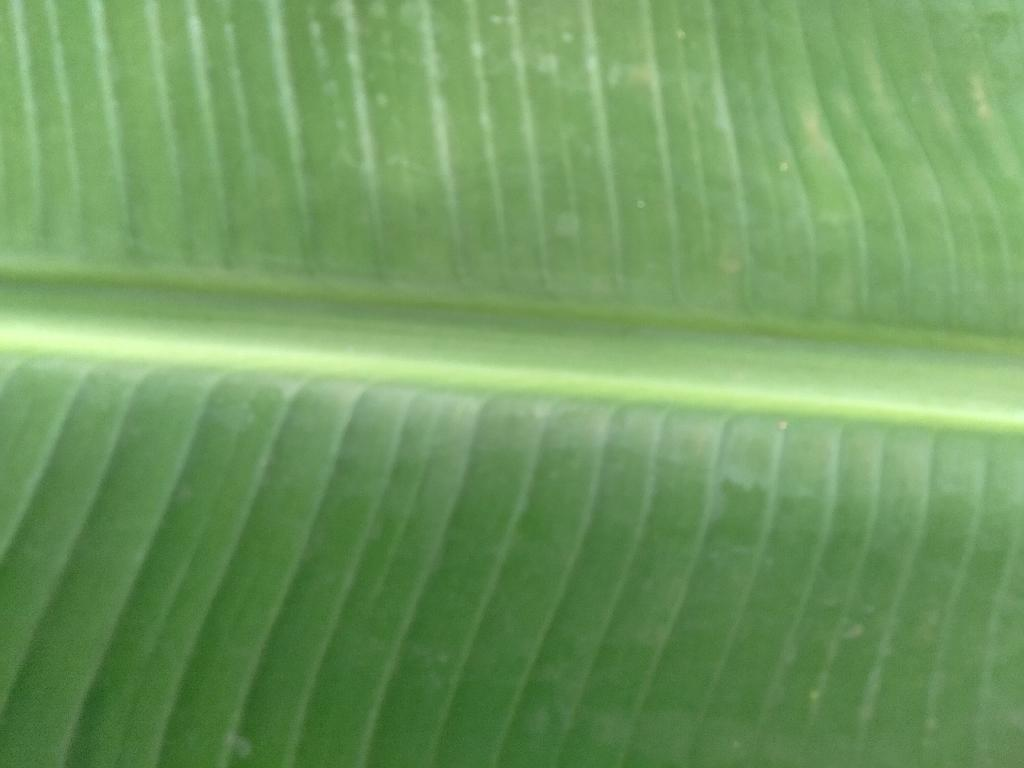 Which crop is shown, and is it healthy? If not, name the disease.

banana, healthy
